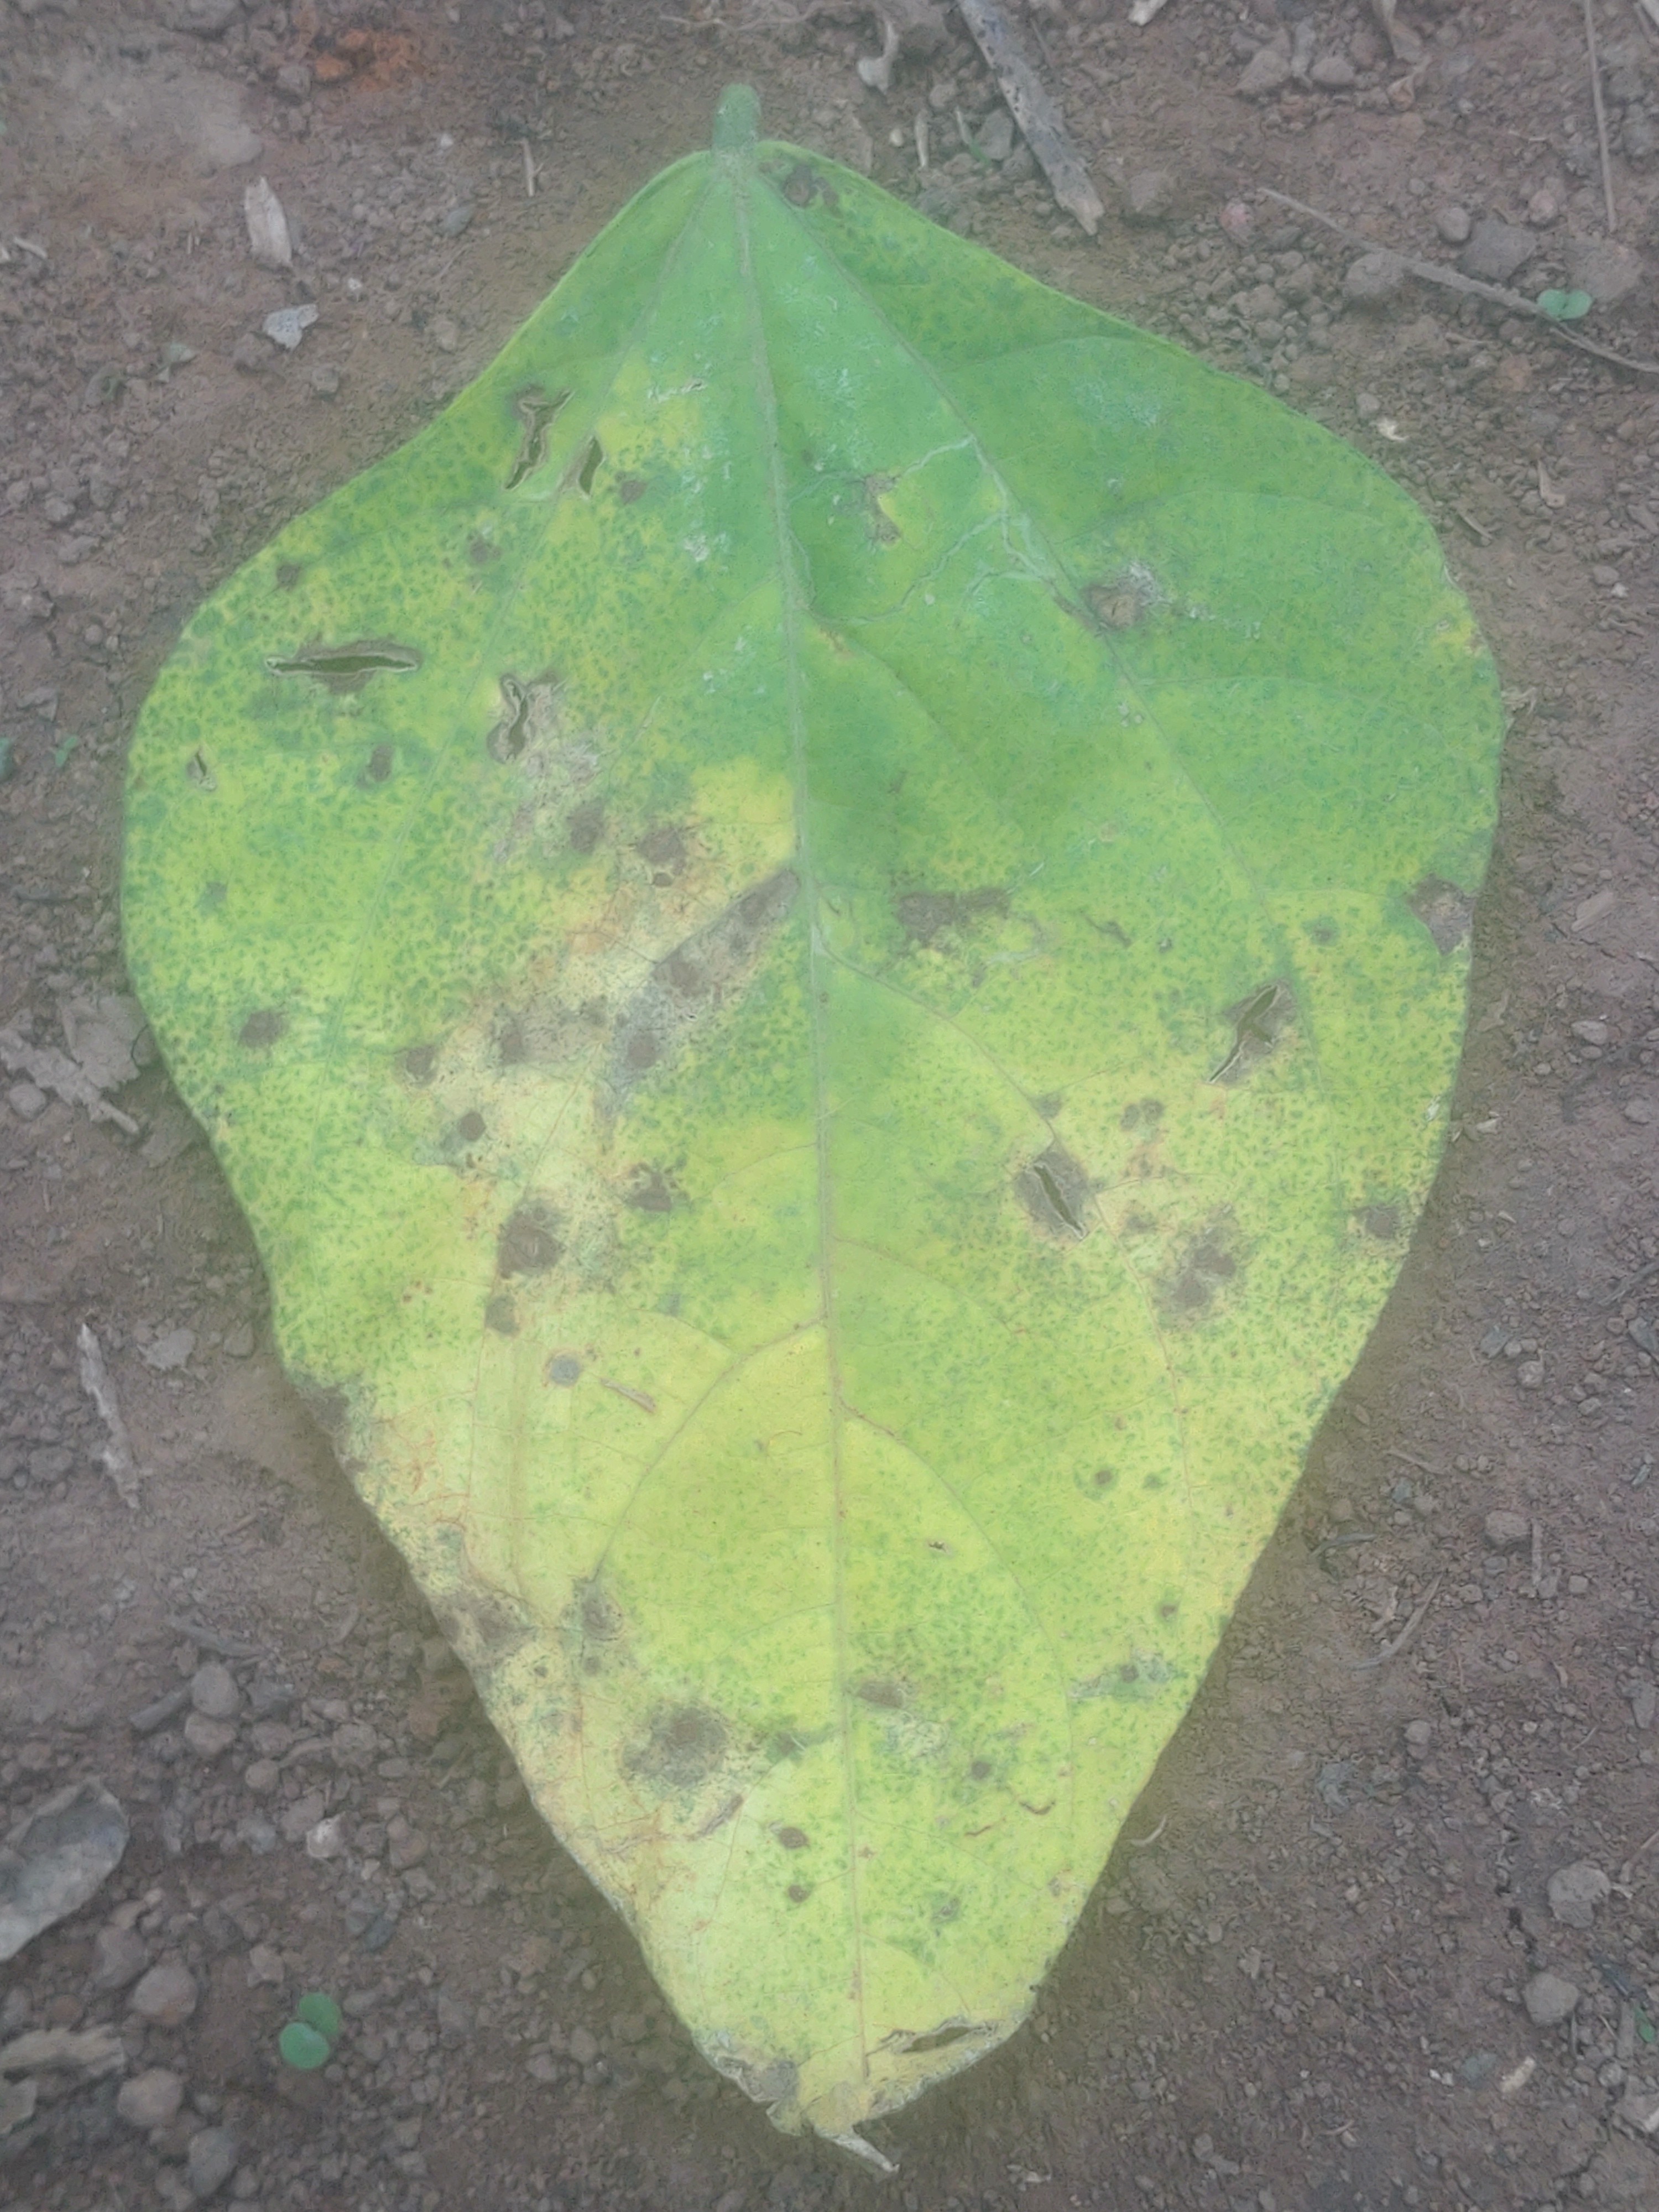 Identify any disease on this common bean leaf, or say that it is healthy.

anthracnose
